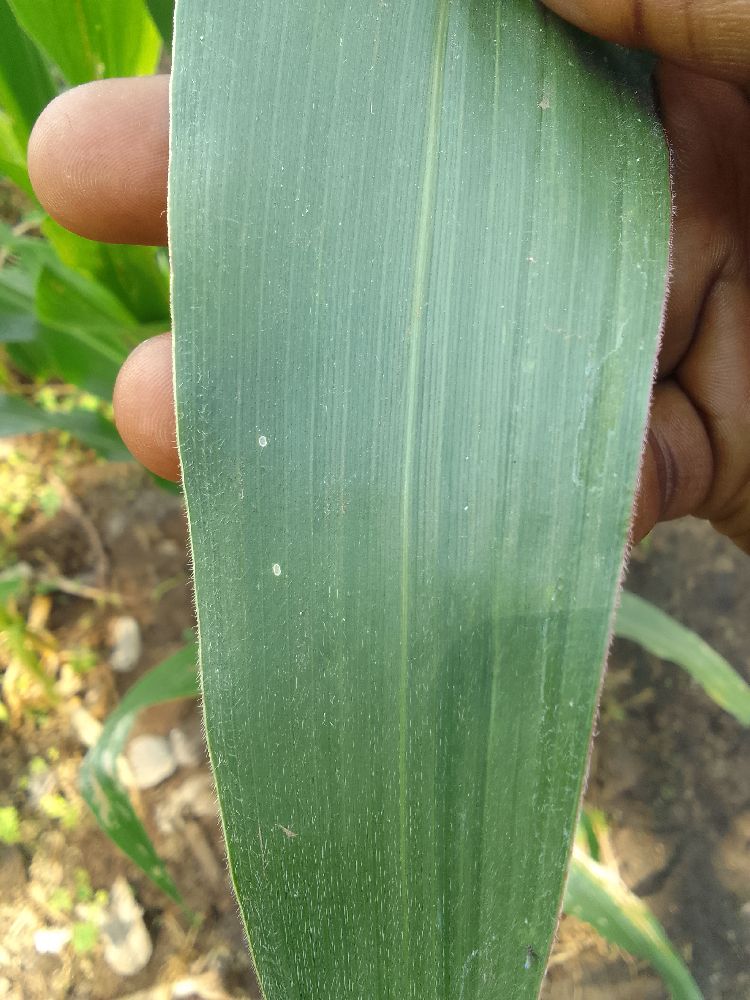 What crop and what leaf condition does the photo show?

maize, healthy
